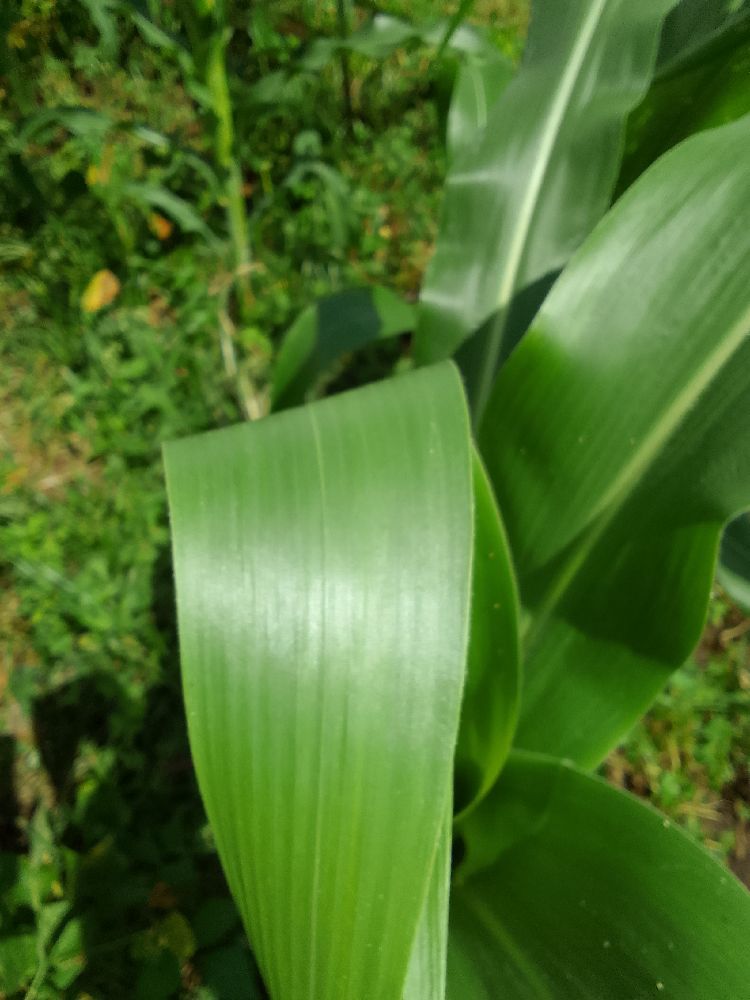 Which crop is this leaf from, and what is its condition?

maize, healthy
